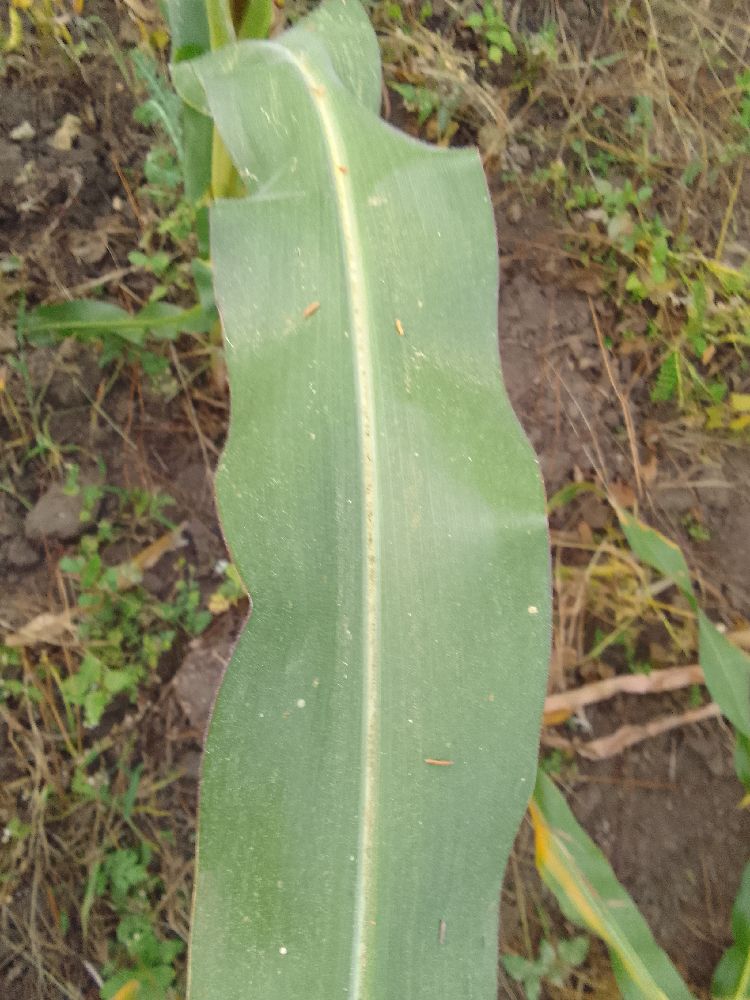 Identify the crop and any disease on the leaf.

maize, healthy
